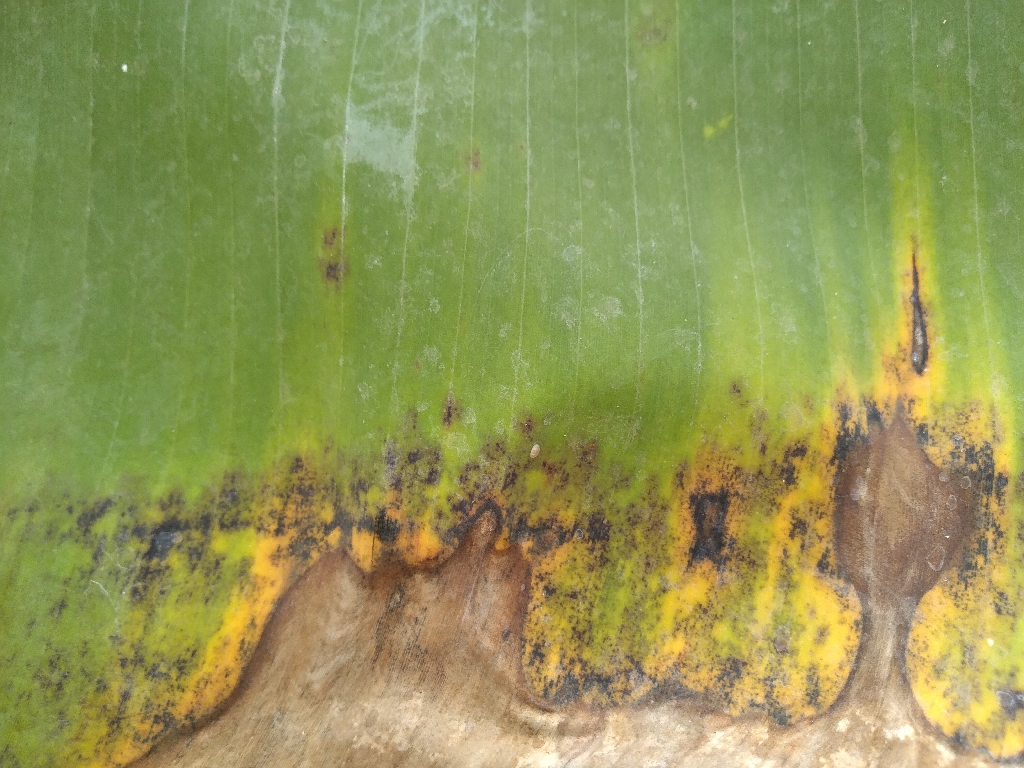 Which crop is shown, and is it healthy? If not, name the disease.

banana, black sigatoka
